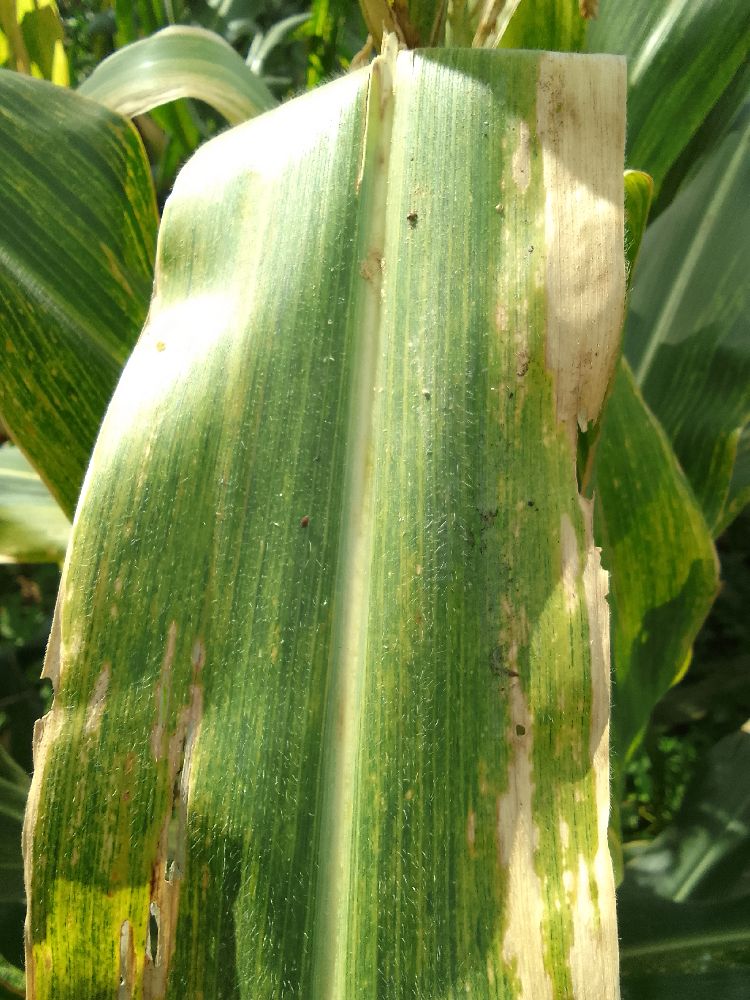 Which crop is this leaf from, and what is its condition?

maize, maize lethal necrosis
